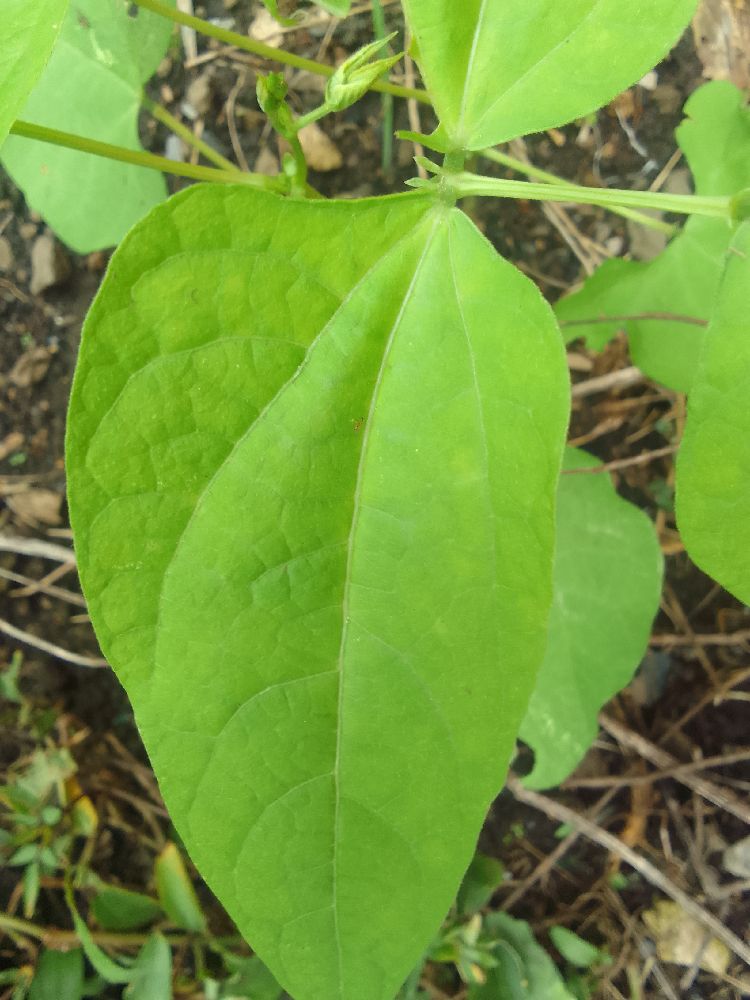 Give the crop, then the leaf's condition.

common bean, healthy
